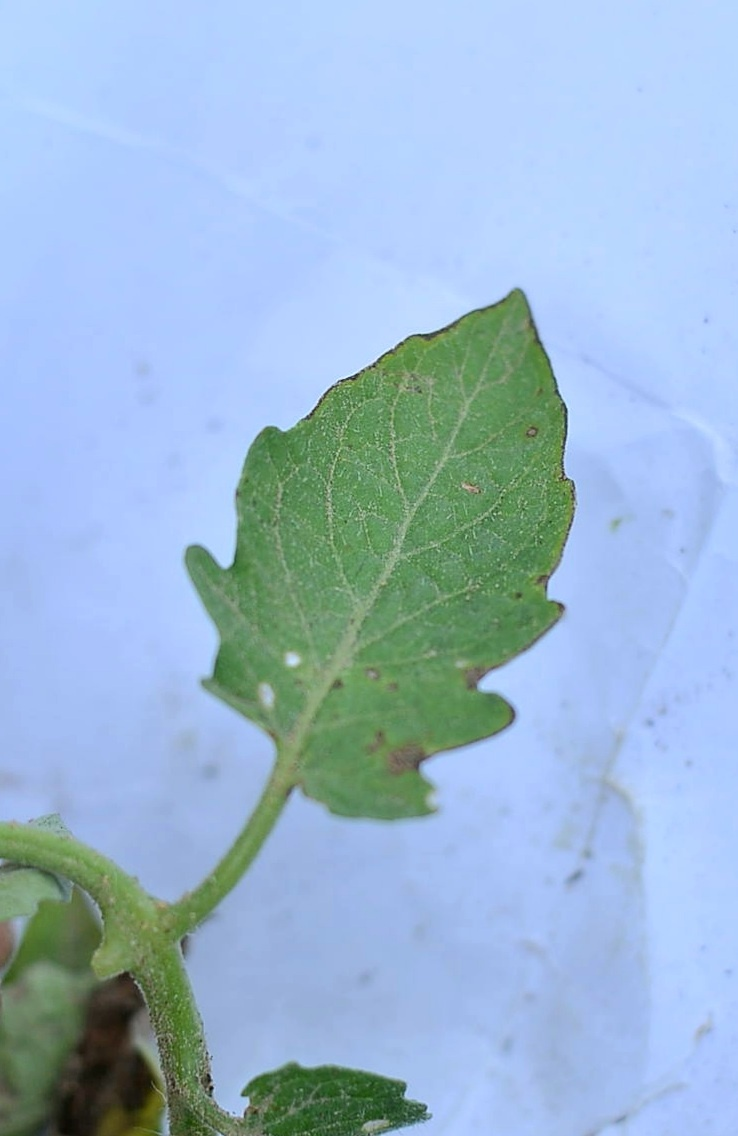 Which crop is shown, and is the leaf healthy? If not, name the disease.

tomato, infected
